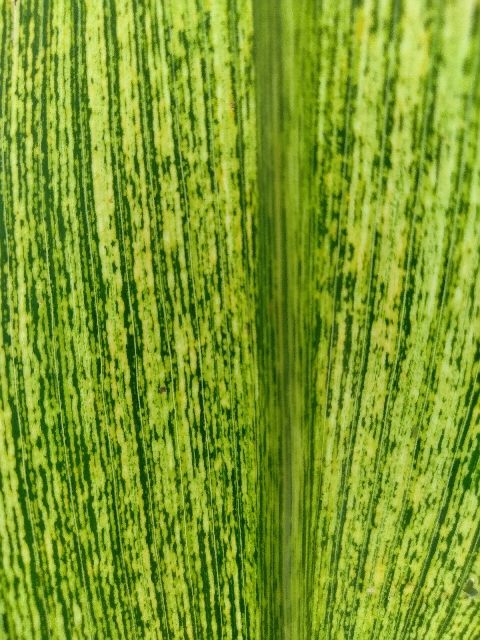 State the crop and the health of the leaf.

maize, maize streak virus
